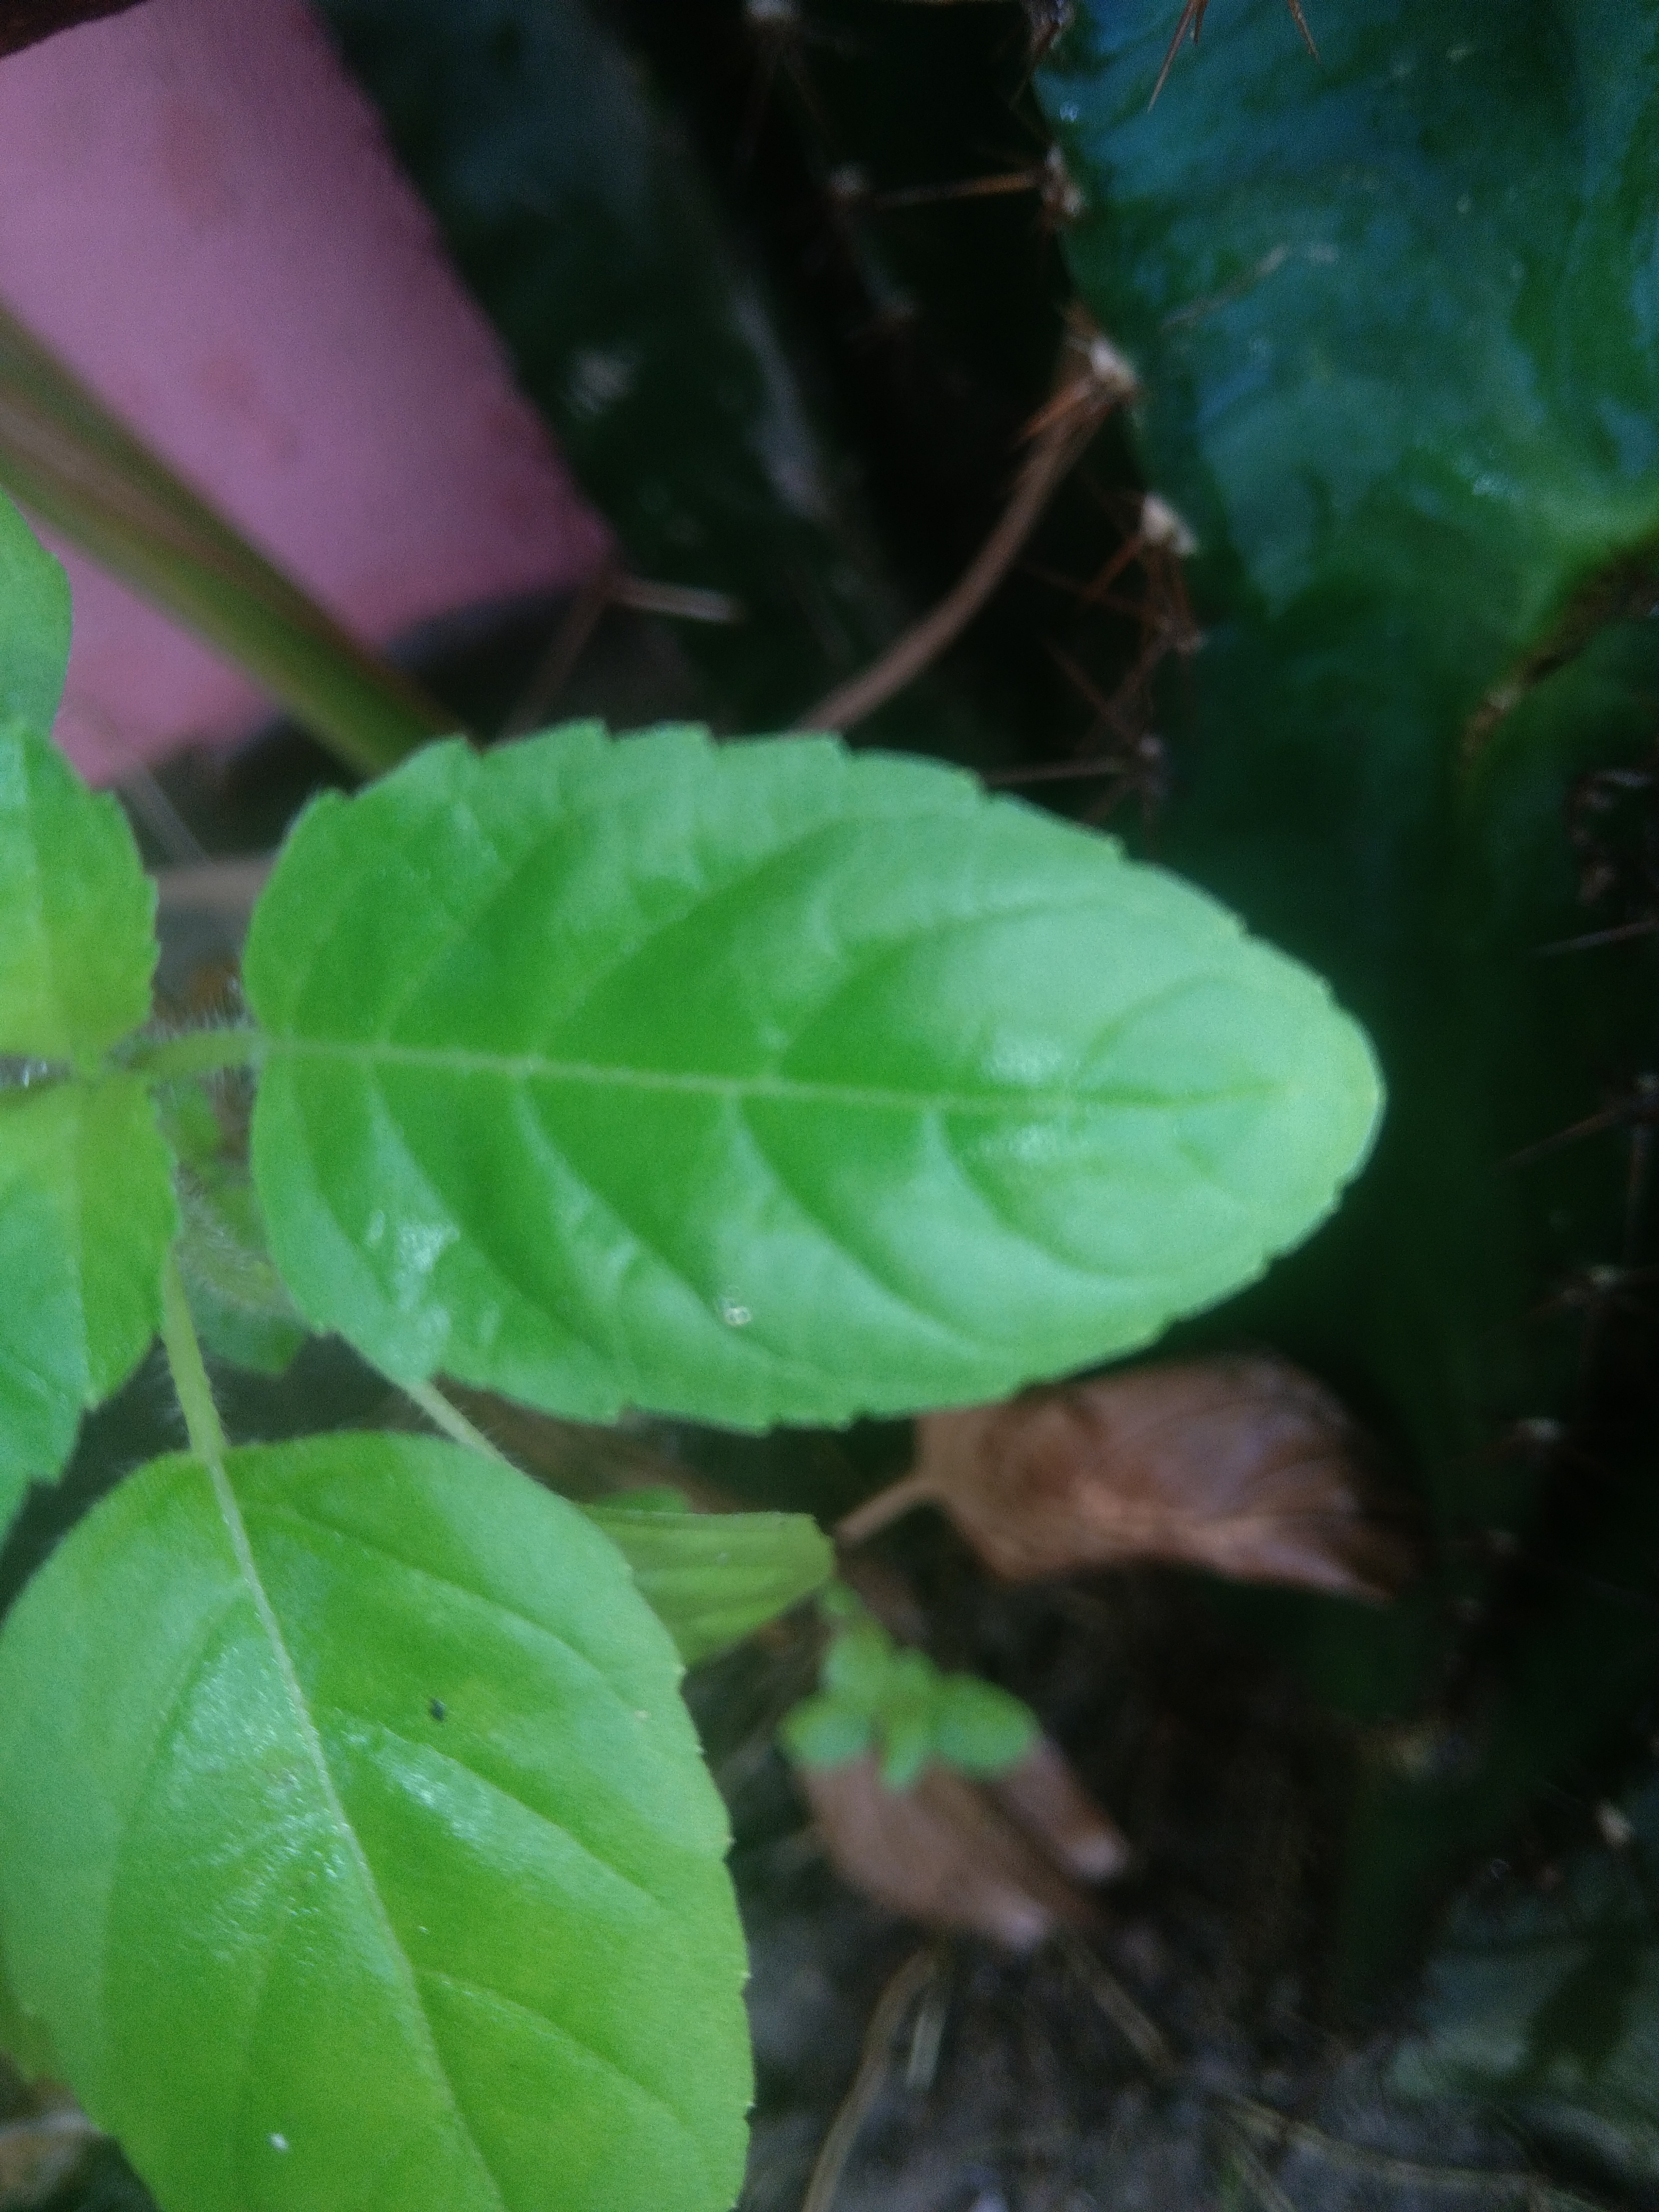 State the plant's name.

tulshi
